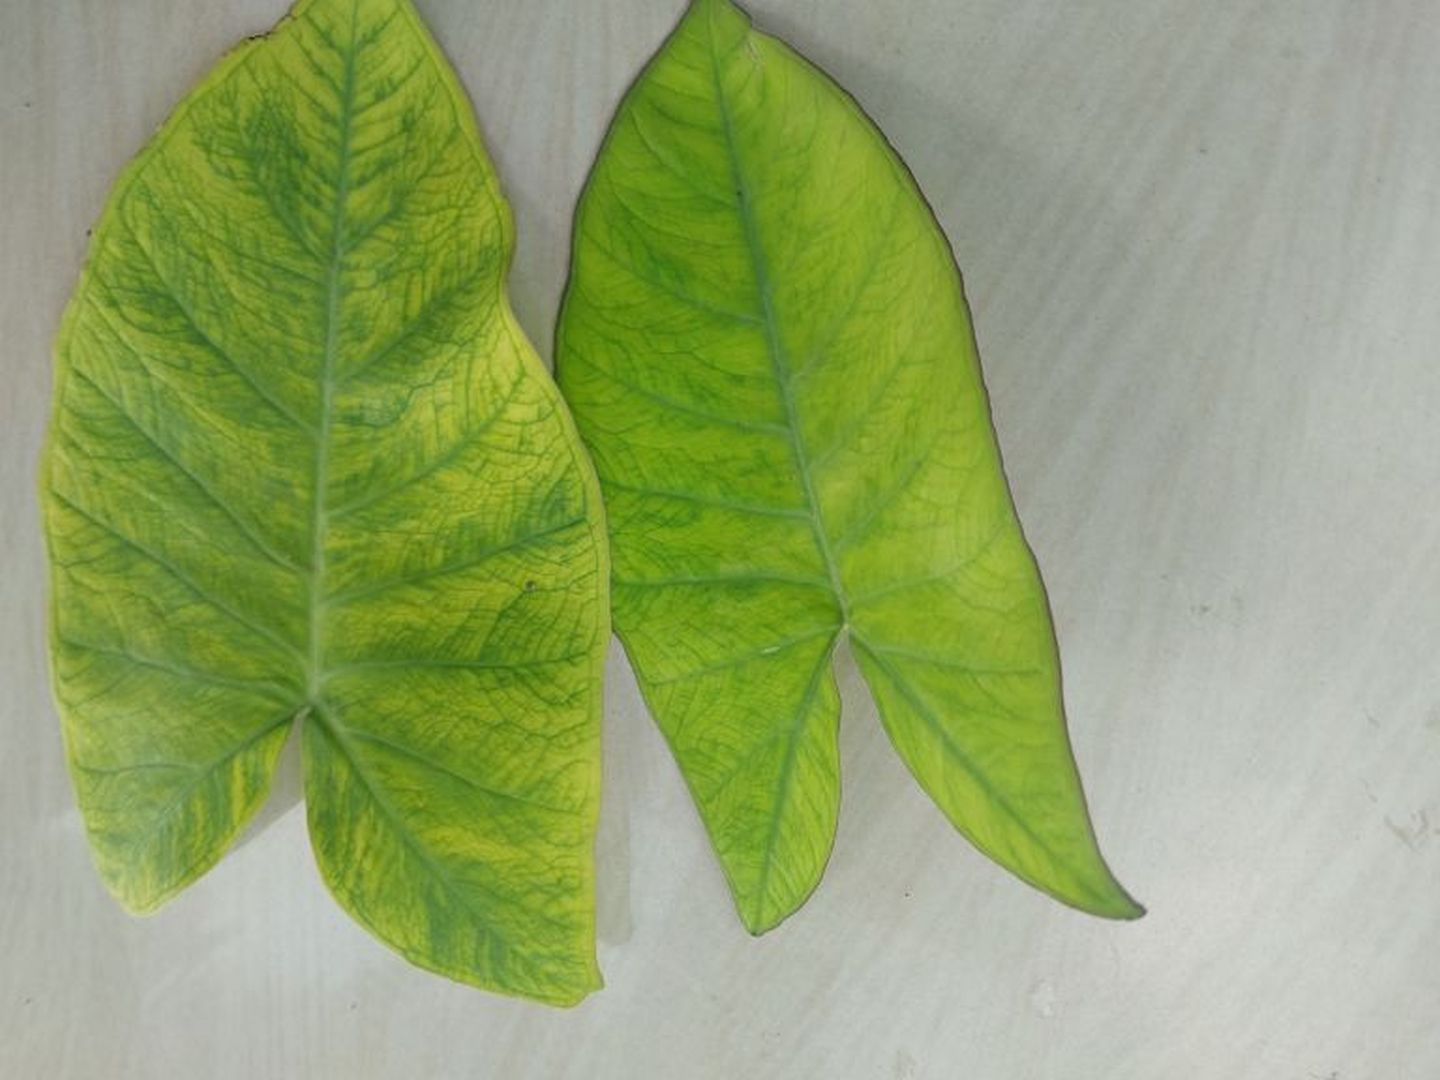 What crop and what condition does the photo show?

taro, mosaic
